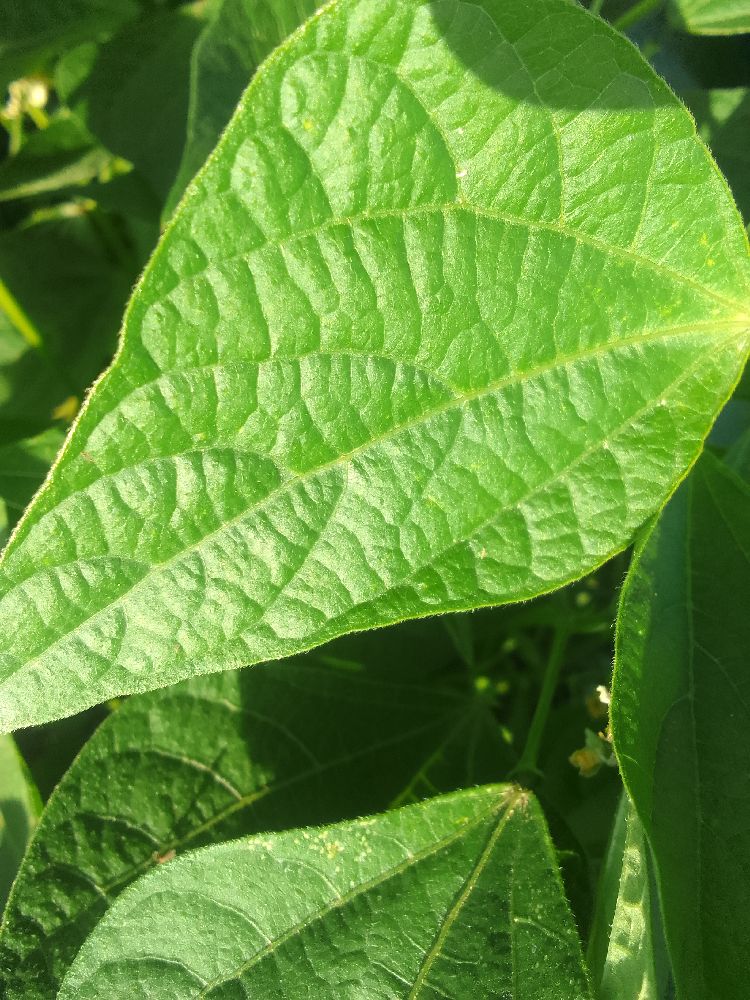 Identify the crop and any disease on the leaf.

common bean, healthy
